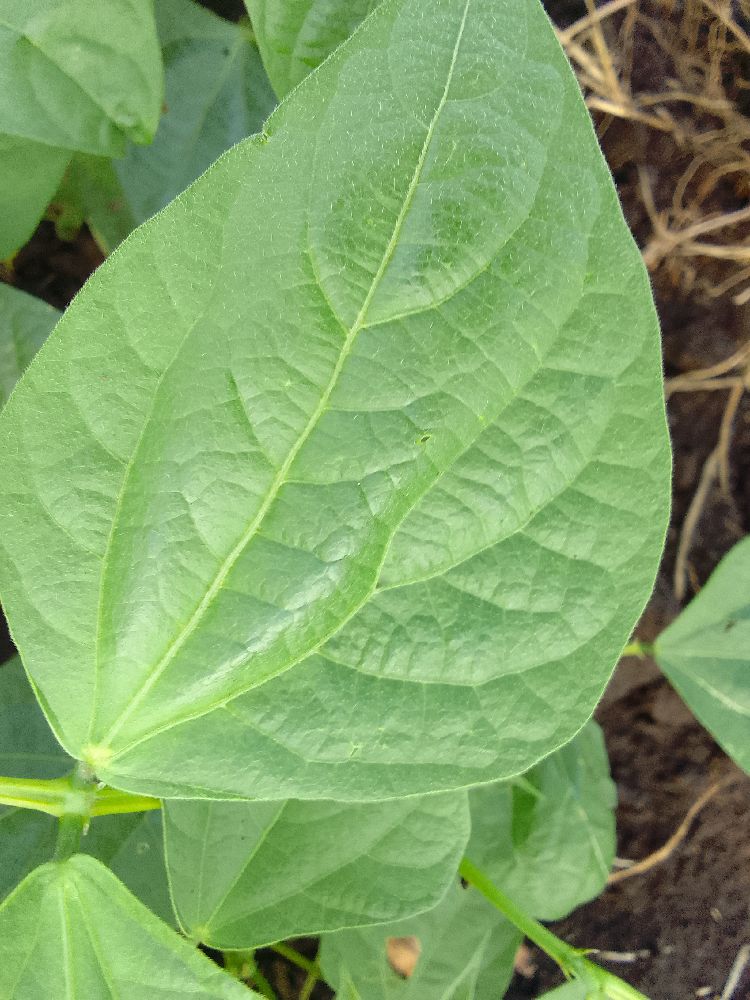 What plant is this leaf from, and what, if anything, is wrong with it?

common bean, healthy
